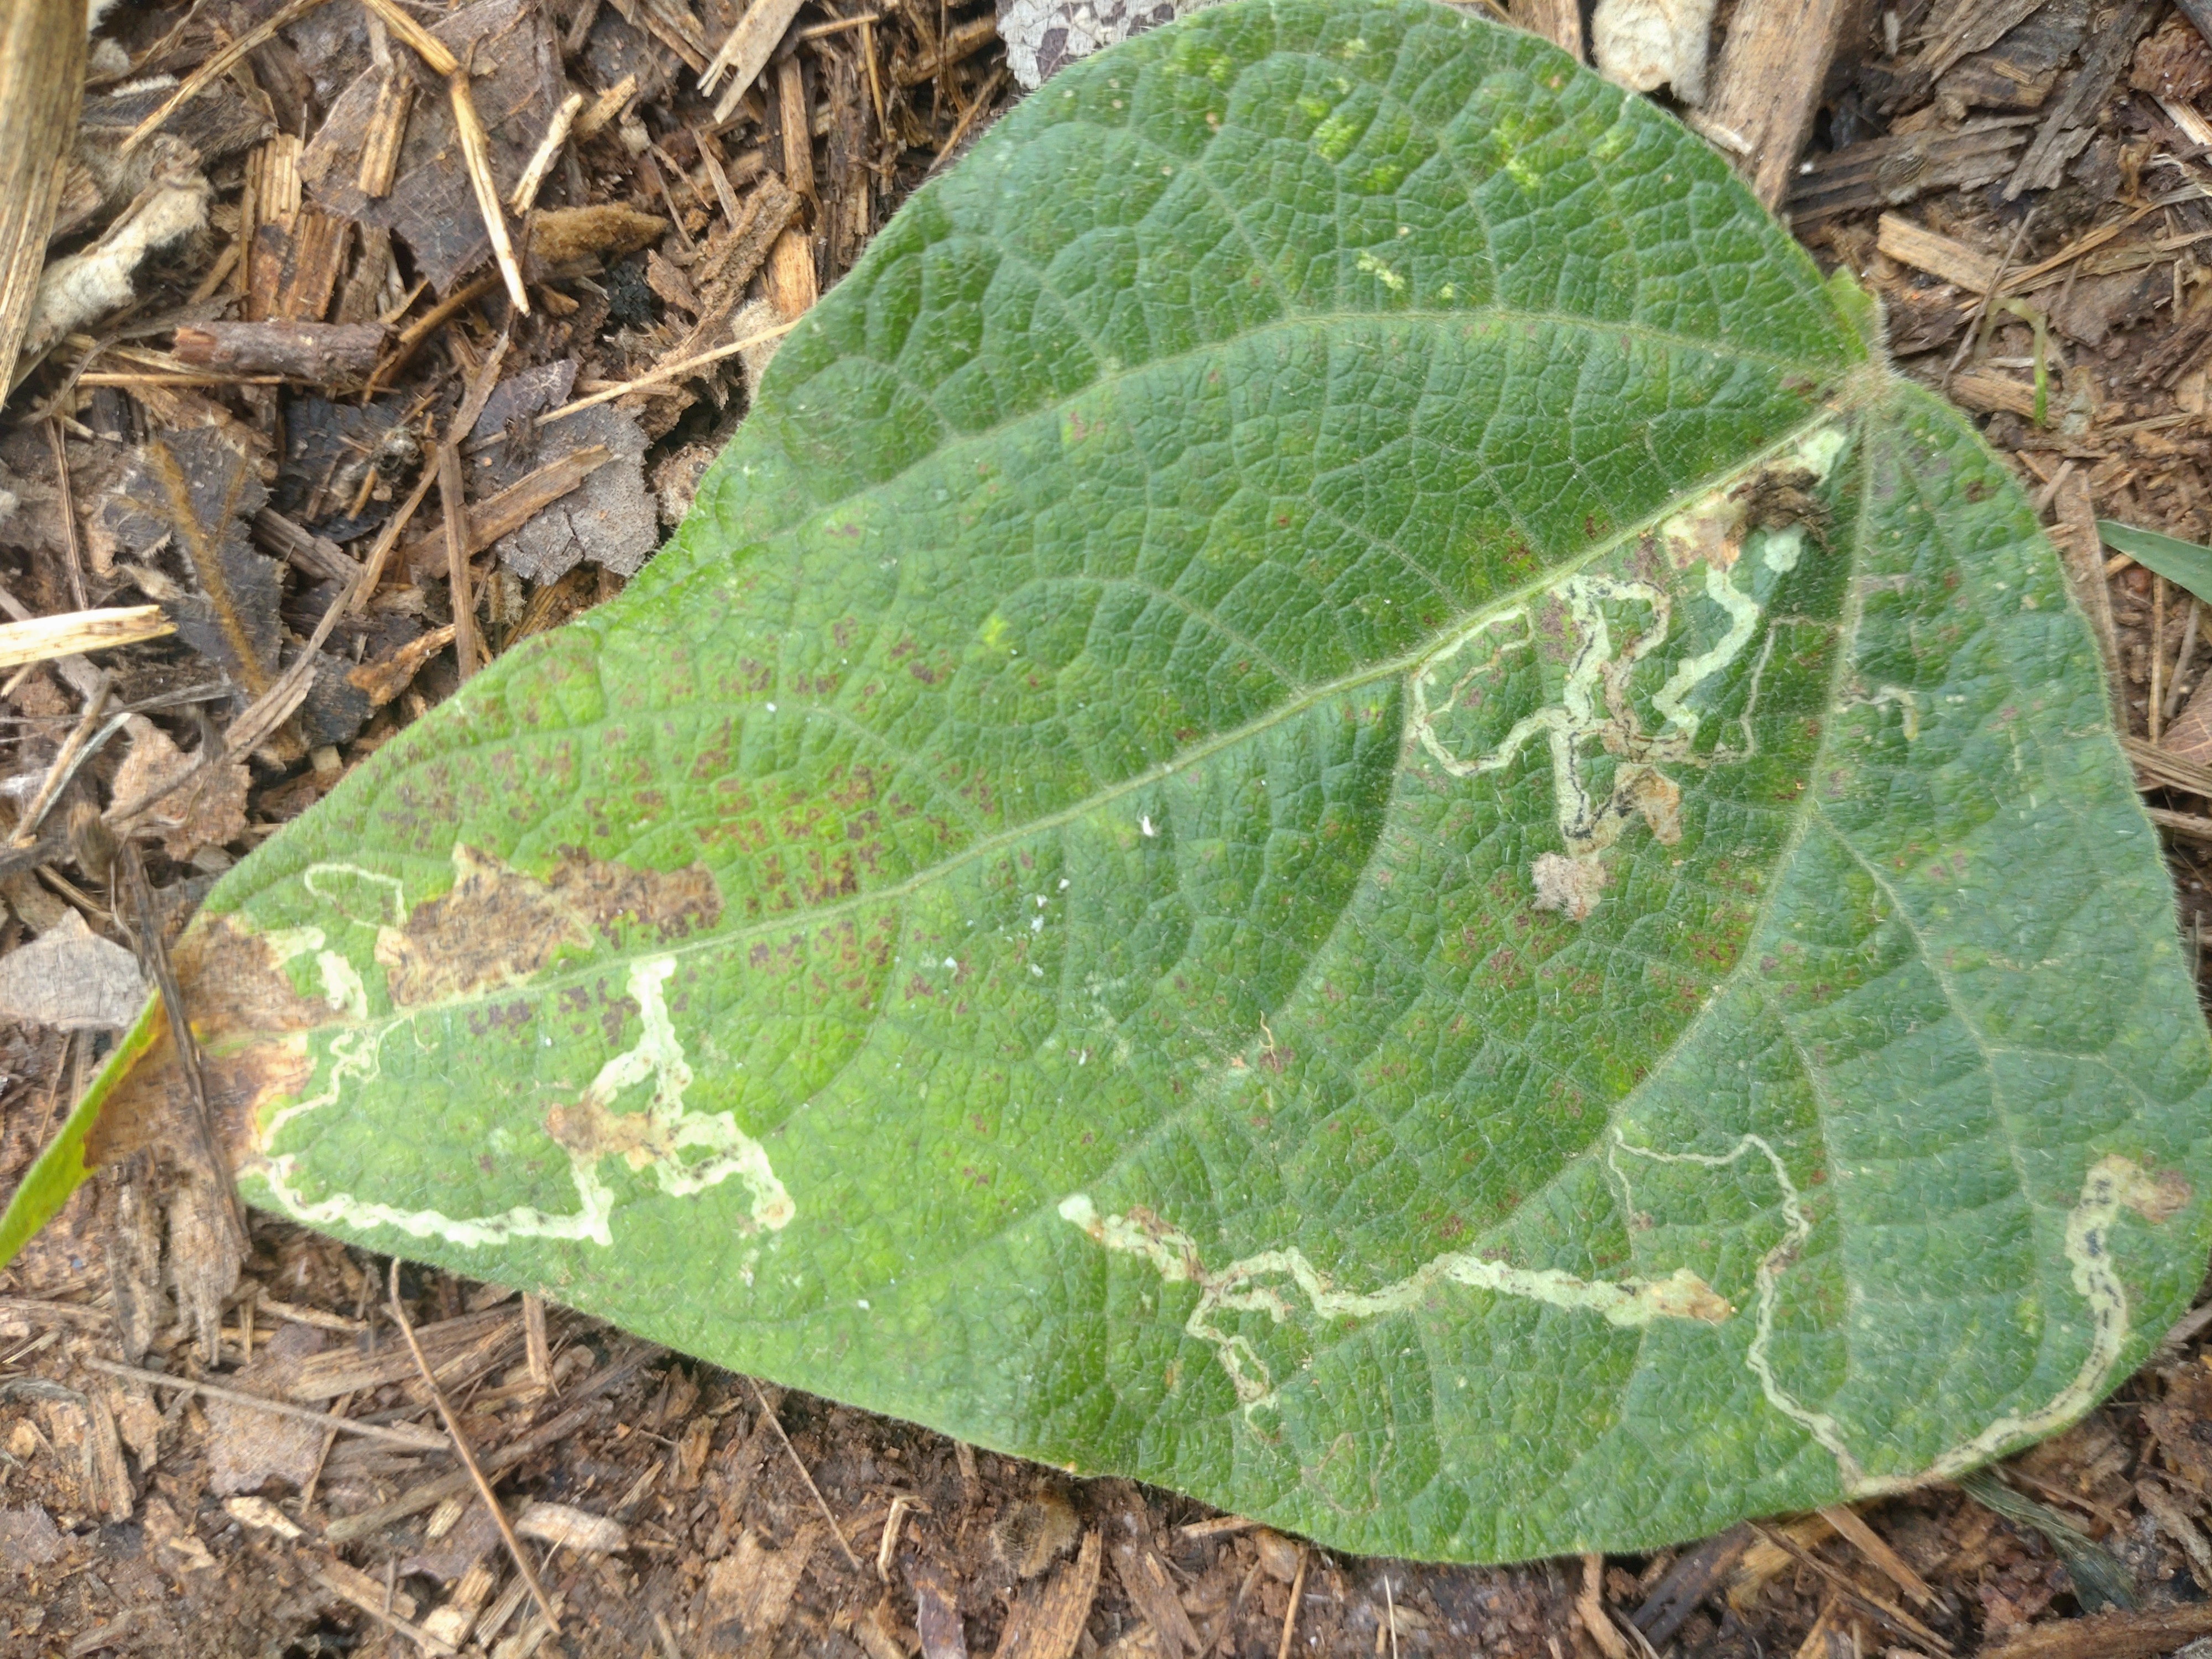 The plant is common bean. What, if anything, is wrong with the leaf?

anthracnose
